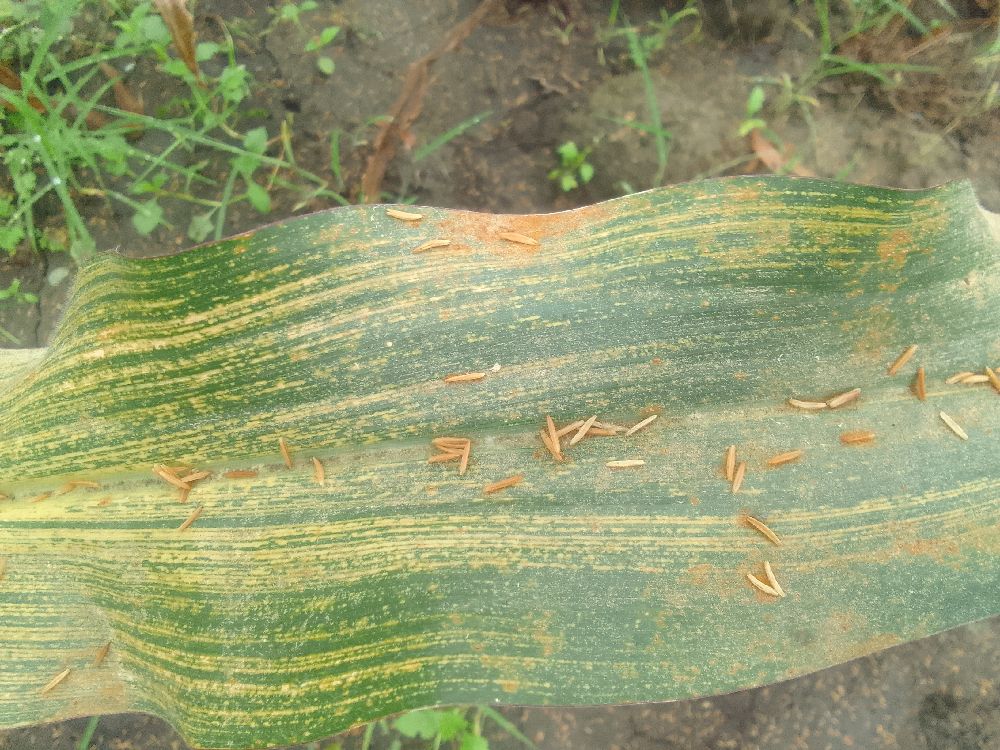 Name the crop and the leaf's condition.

maize, maize streak virus
